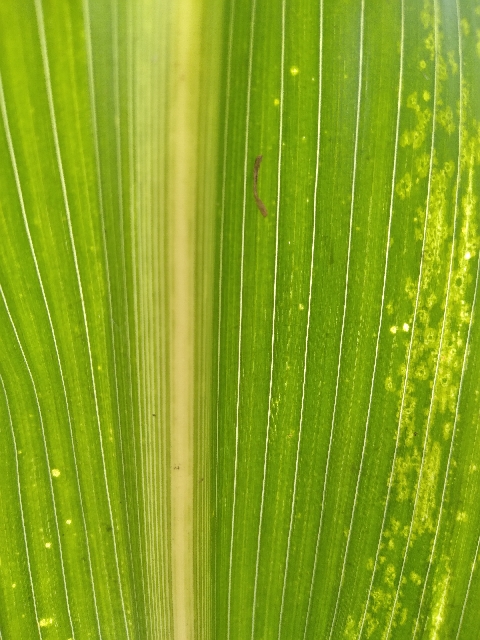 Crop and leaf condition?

maize, maize lethal necrosis
